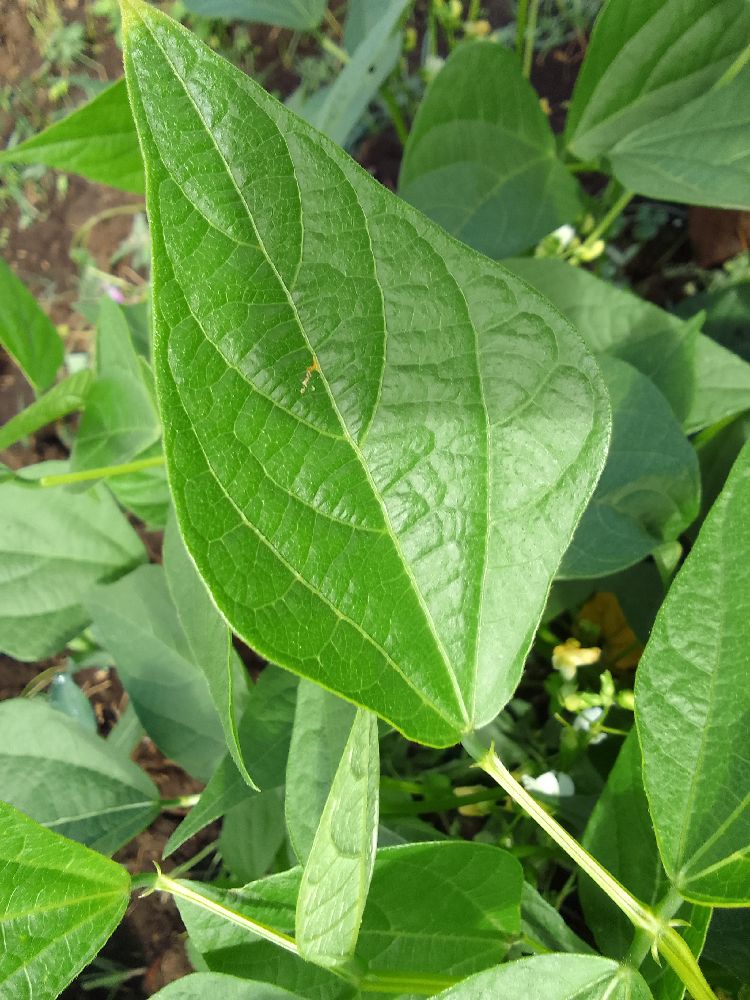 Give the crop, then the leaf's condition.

common bean, healthy
